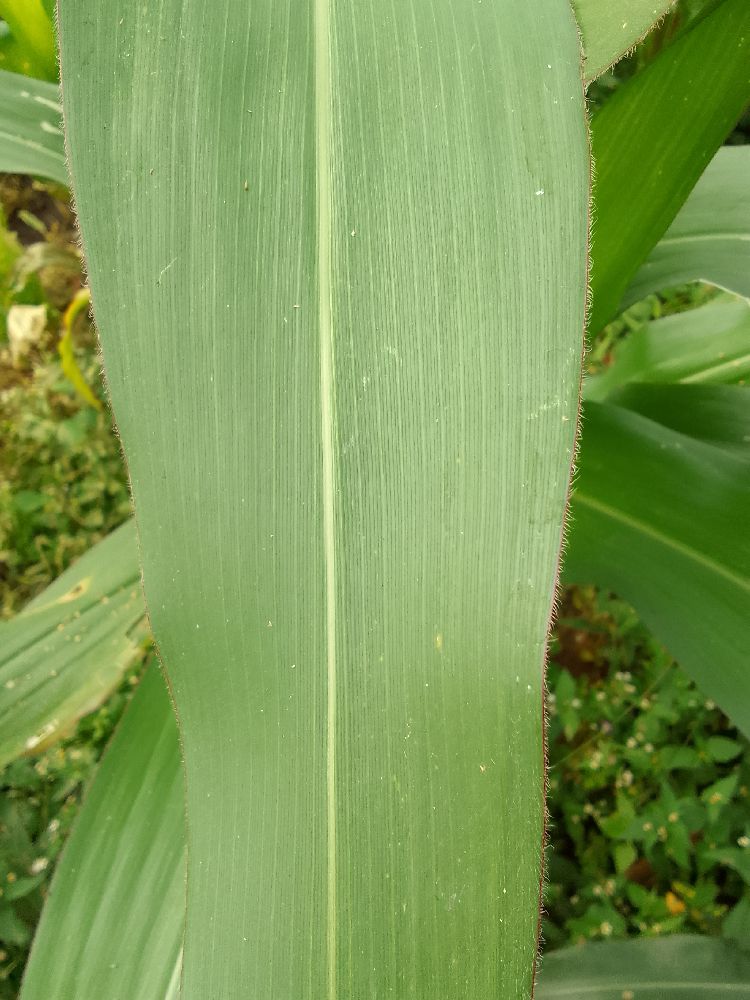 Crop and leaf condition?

maize, healthy
